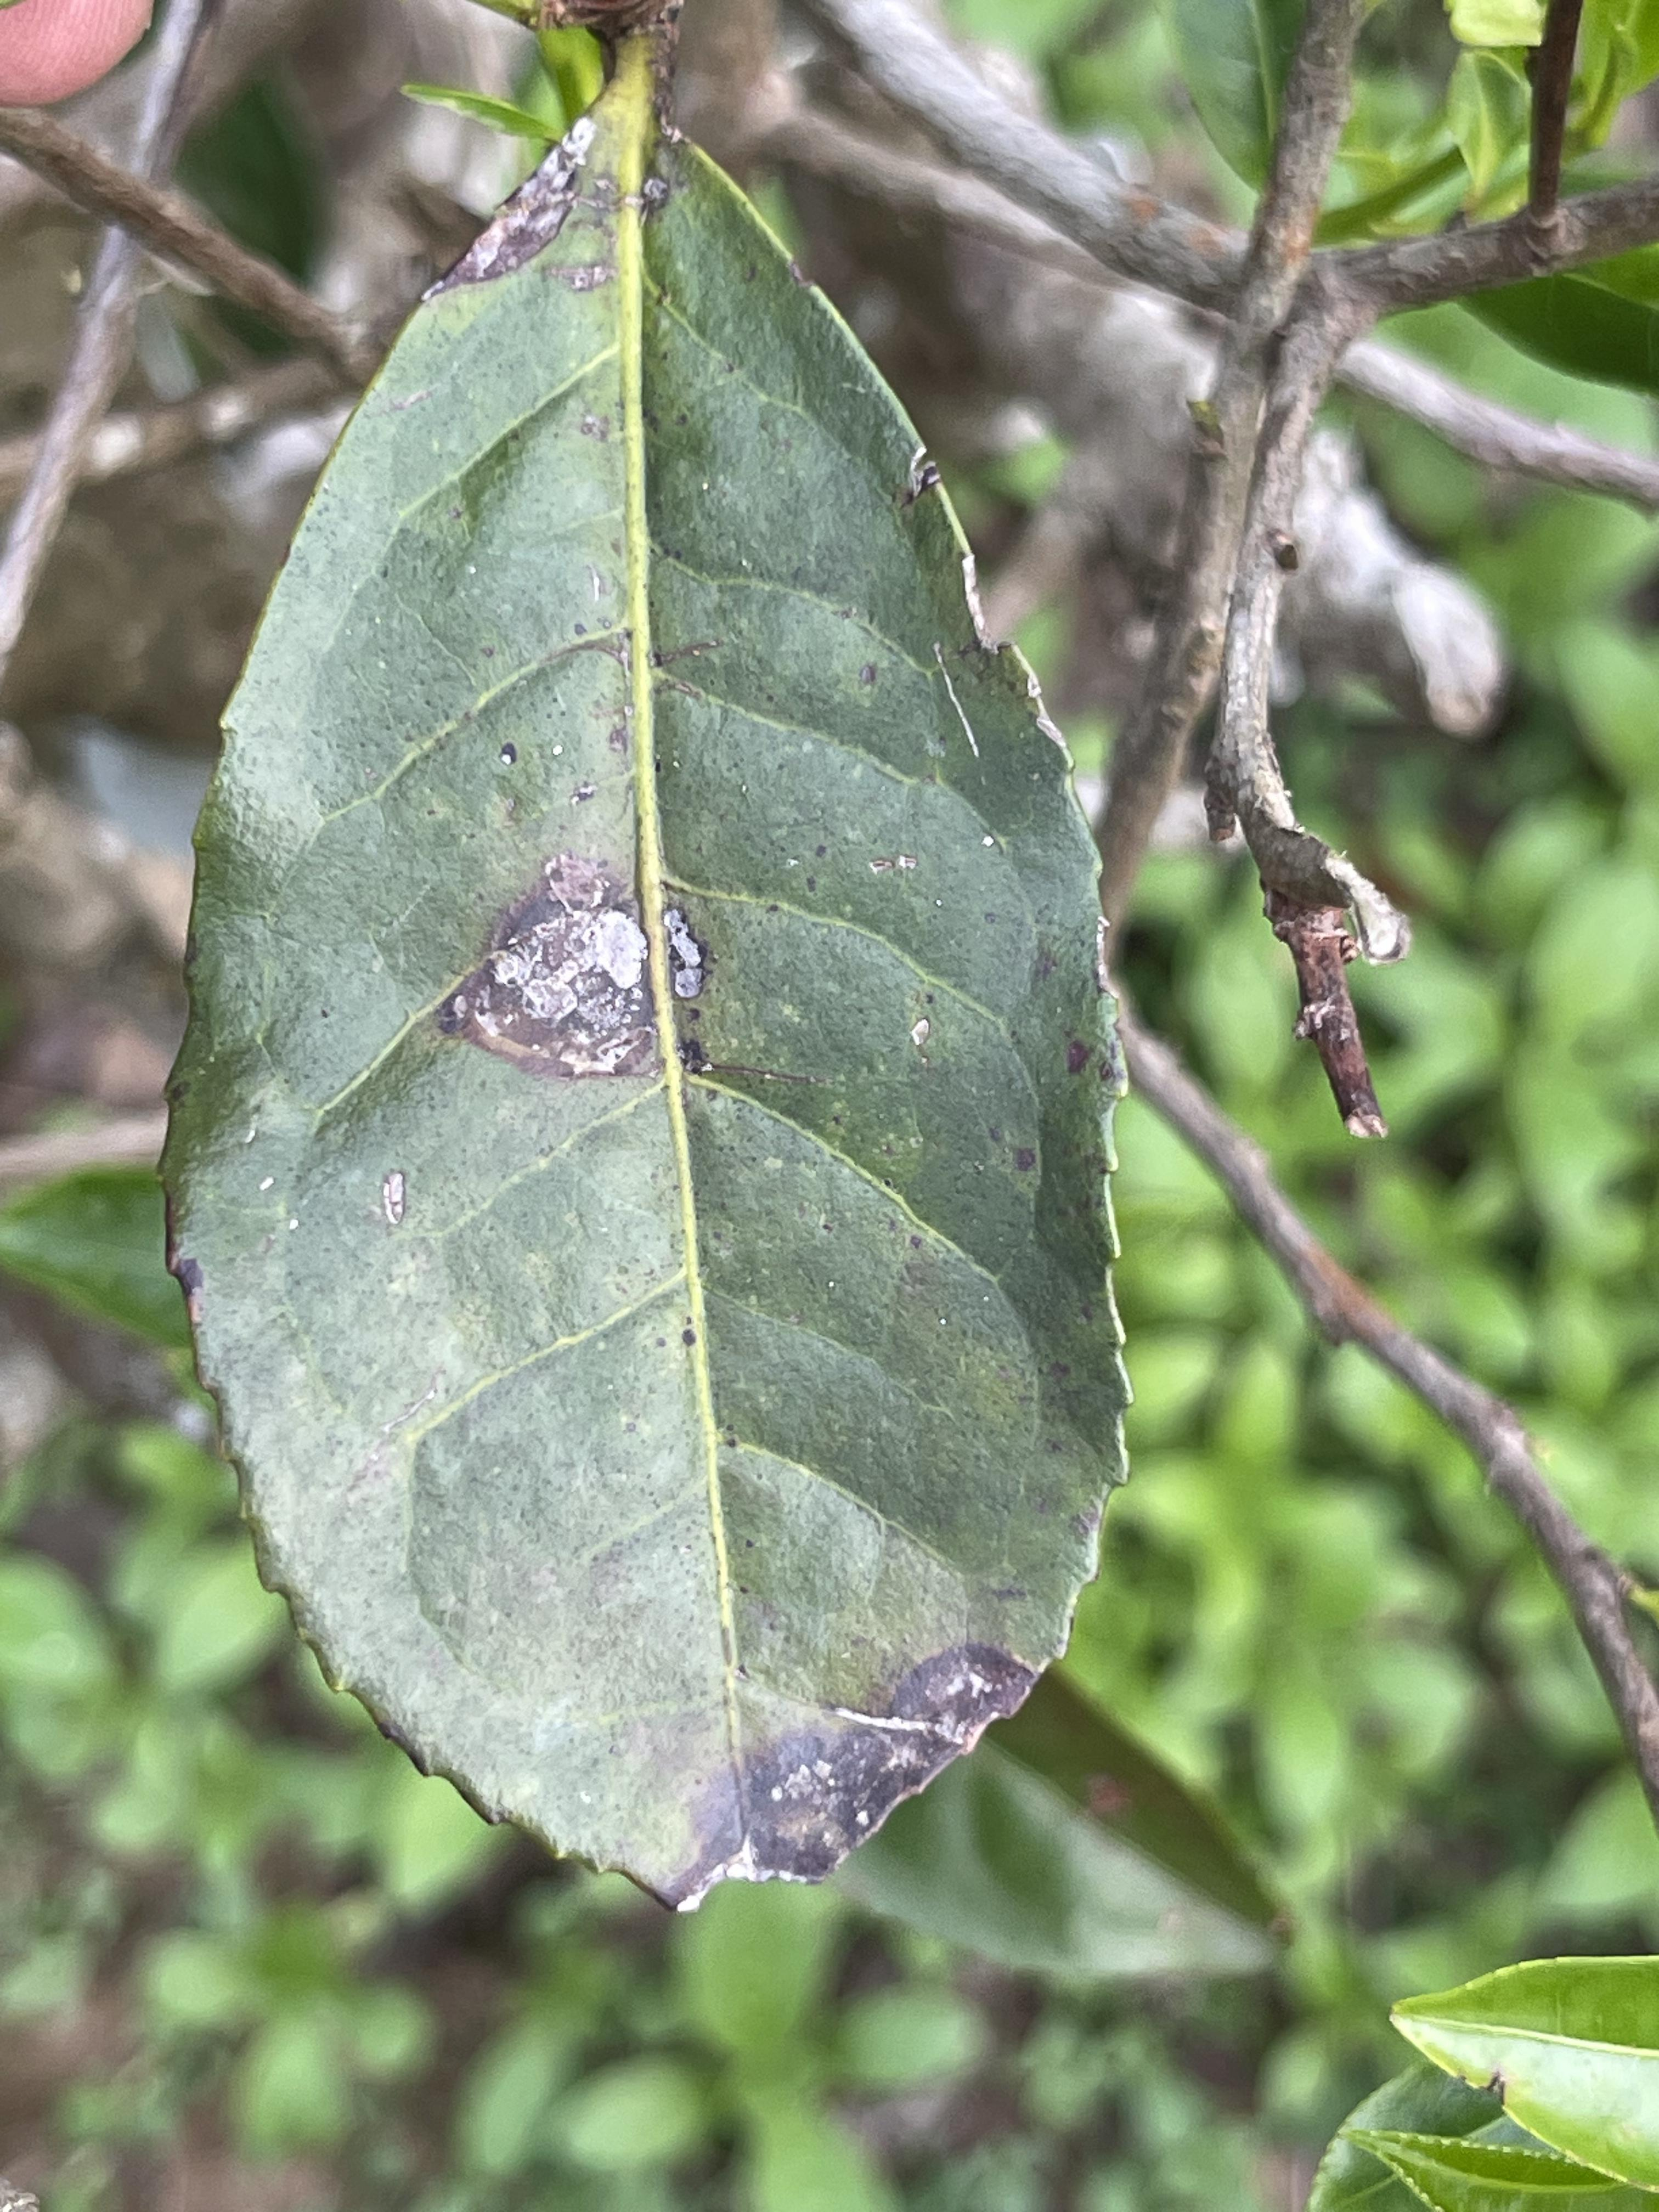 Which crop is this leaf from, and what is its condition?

tea, blight
